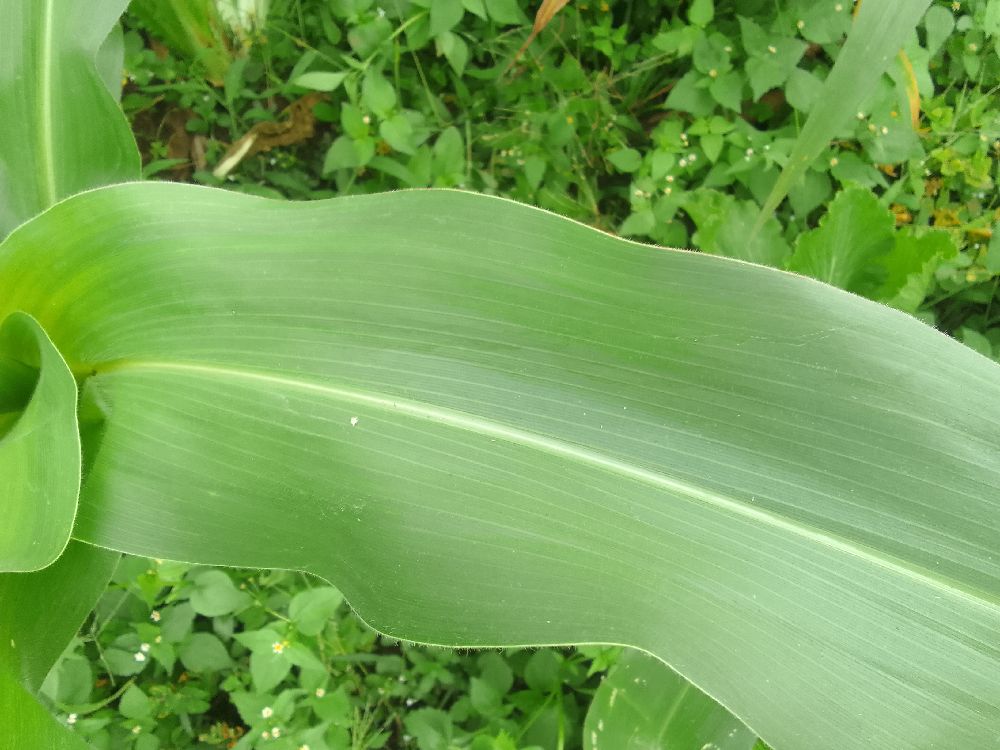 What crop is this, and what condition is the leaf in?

maize, healthy
